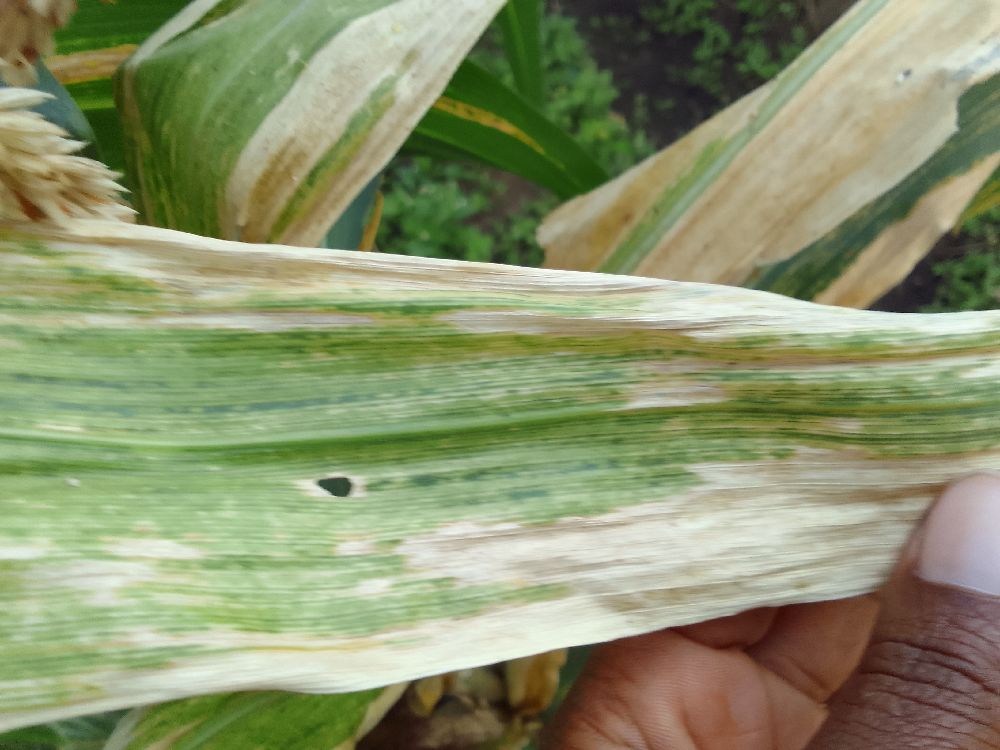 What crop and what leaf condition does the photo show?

maize, maize lethal necrosis
